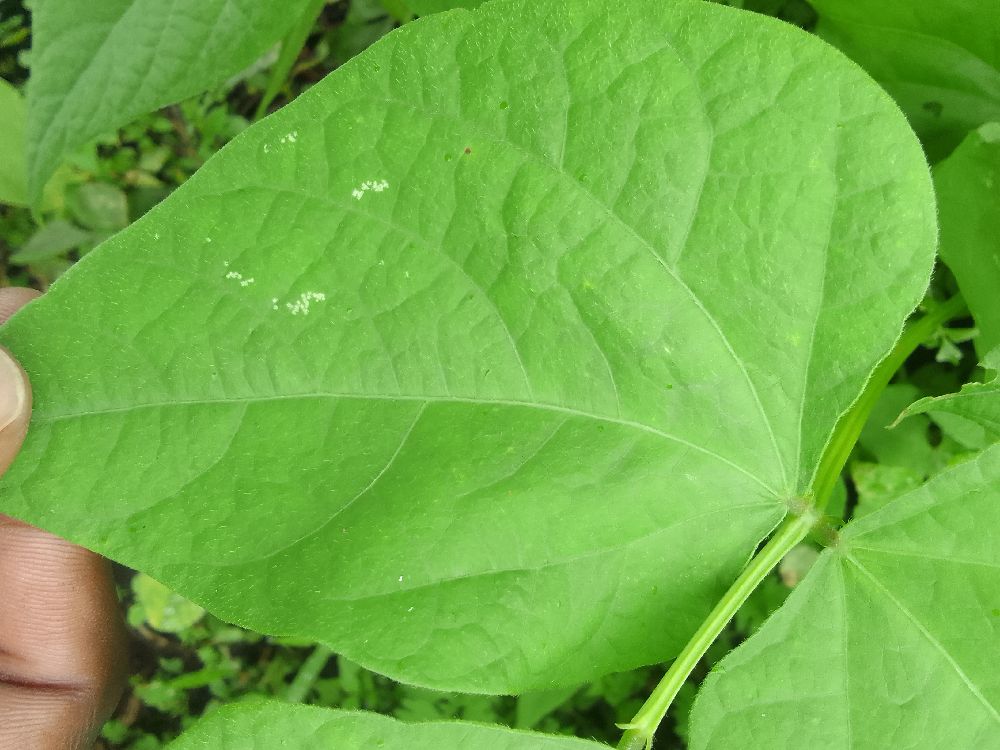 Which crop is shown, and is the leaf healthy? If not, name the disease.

common bean, healthy
